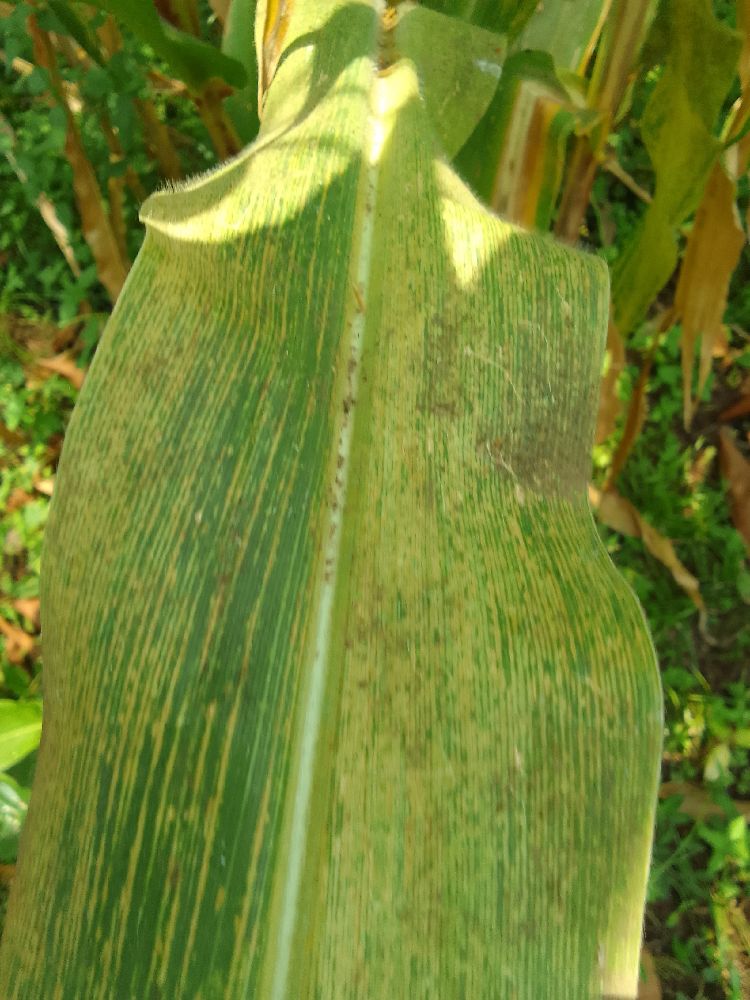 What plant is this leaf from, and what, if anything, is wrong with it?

maize, maize lethal necrosis
